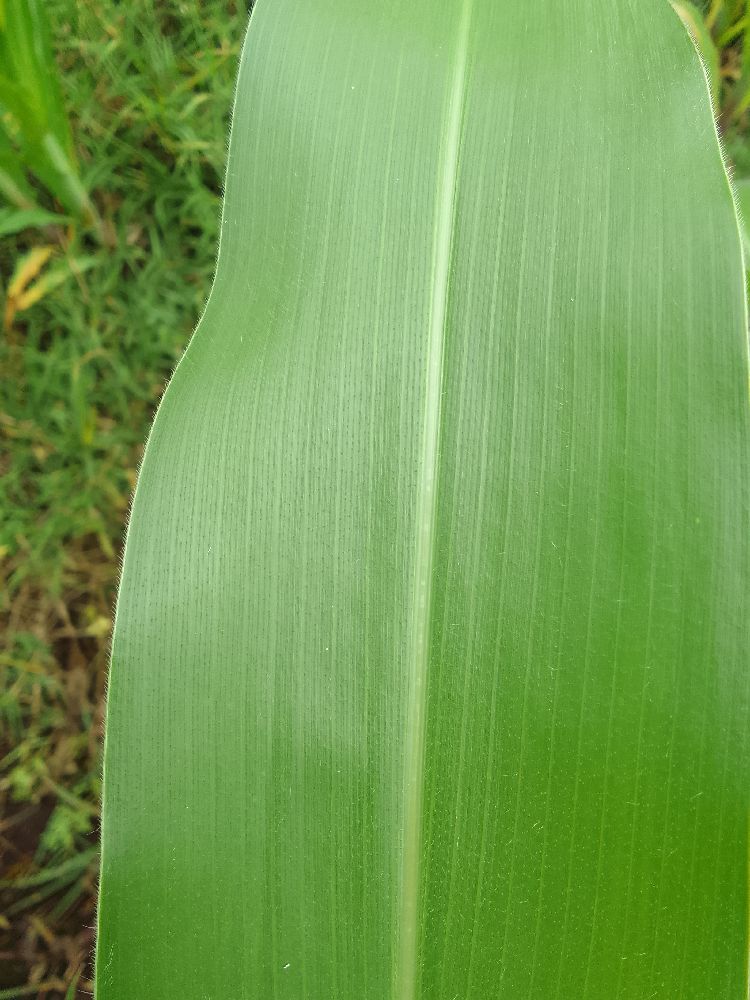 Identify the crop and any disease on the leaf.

maize, healthy
